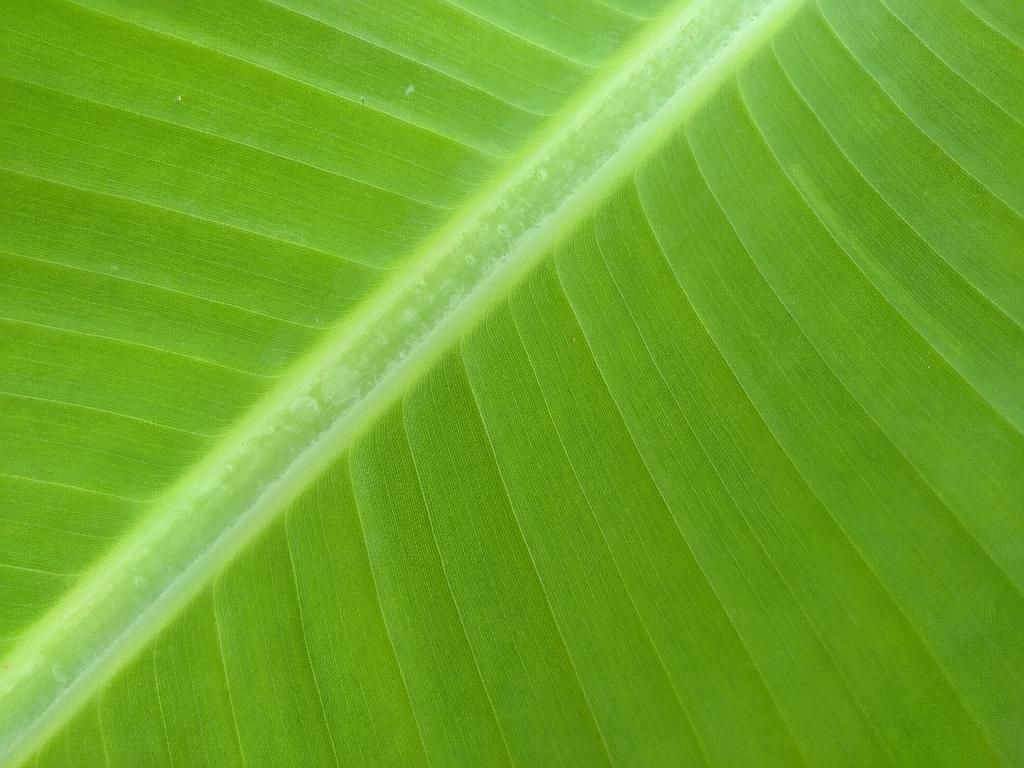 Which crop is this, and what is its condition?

banana, healthy
